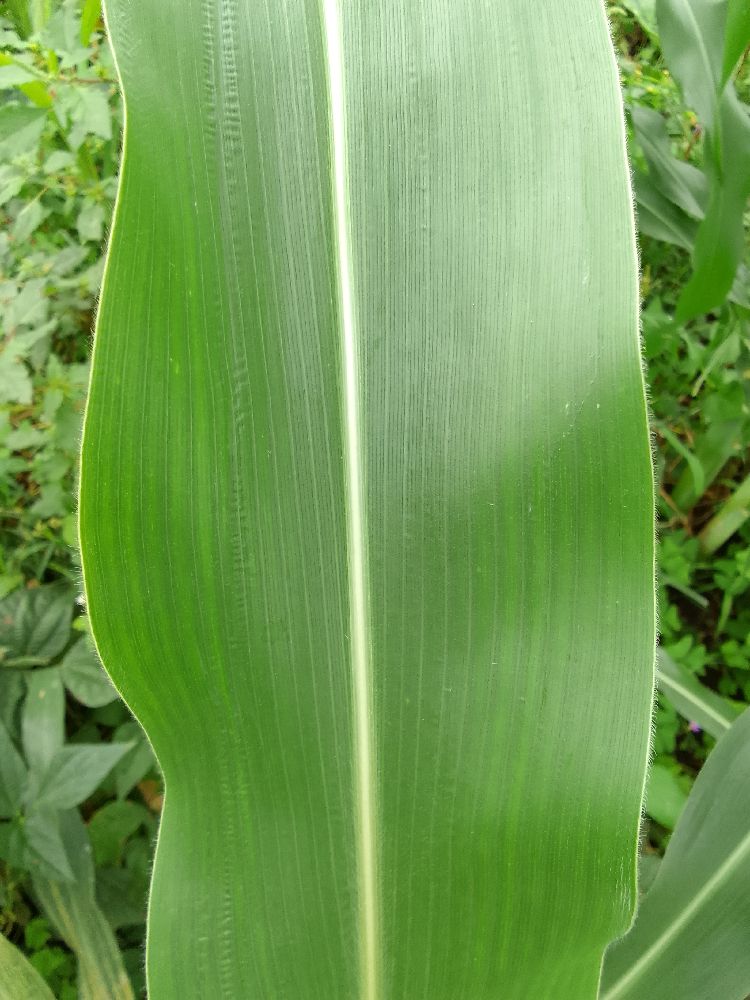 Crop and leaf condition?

maize, healthy
